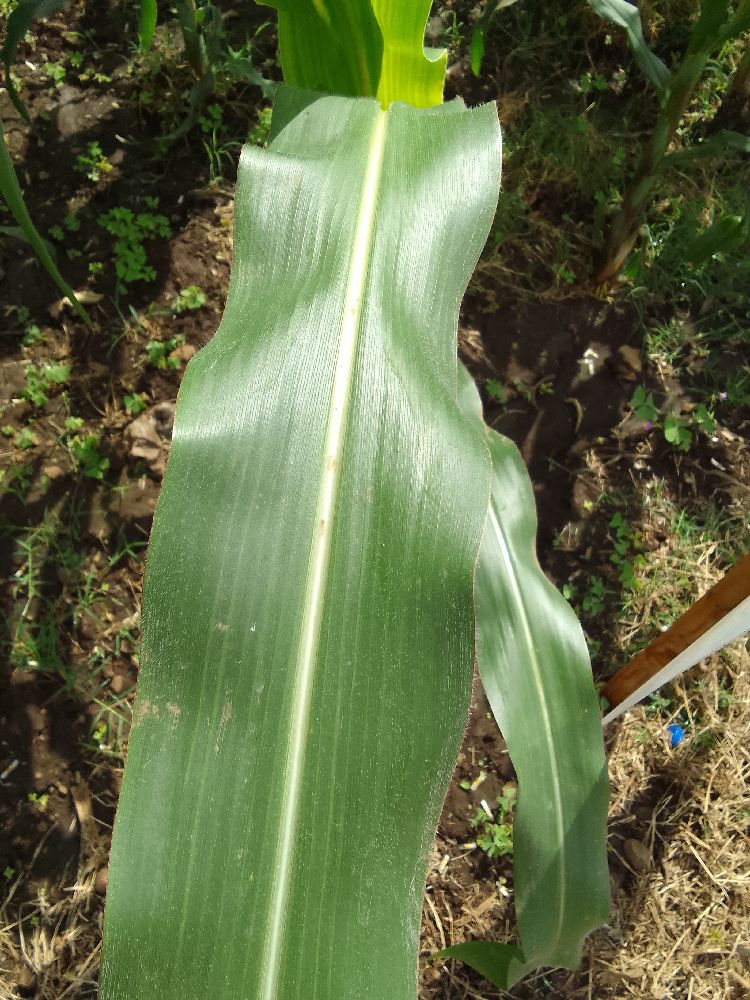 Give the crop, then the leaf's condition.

maize, healthy
